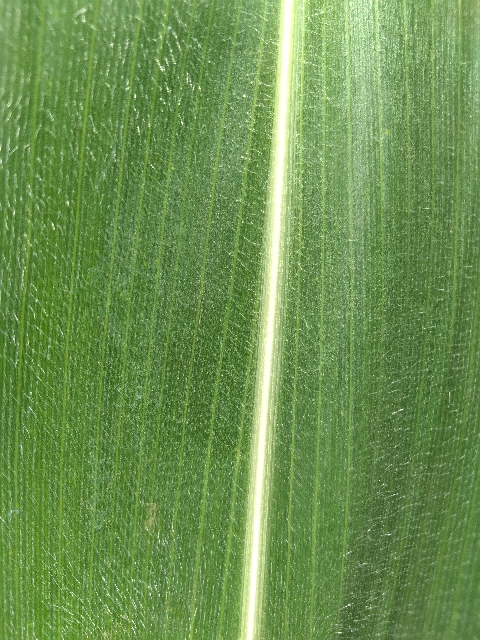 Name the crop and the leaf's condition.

maize, healthy
